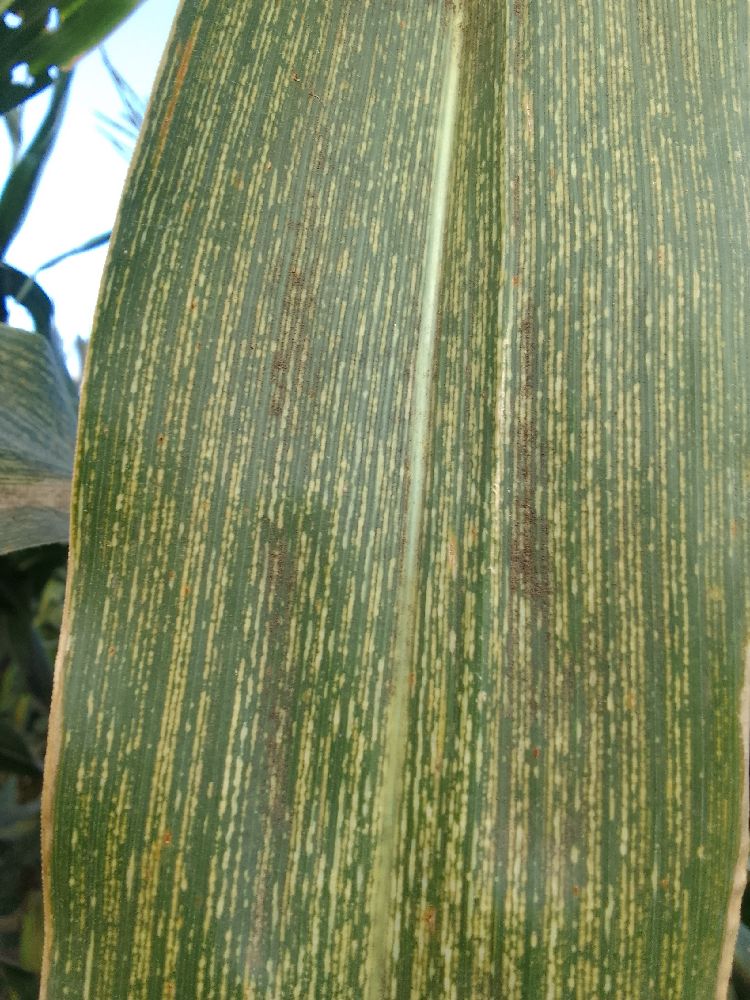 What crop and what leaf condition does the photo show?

maize, maize streak virus
